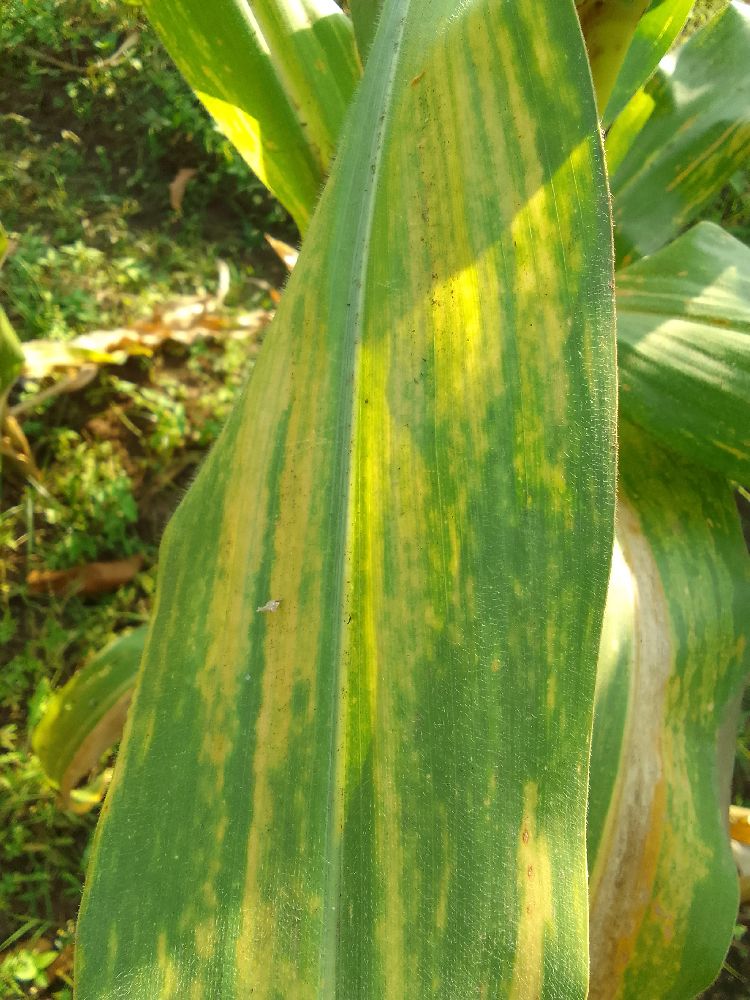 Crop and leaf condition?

maize, maize lethal necrosis
